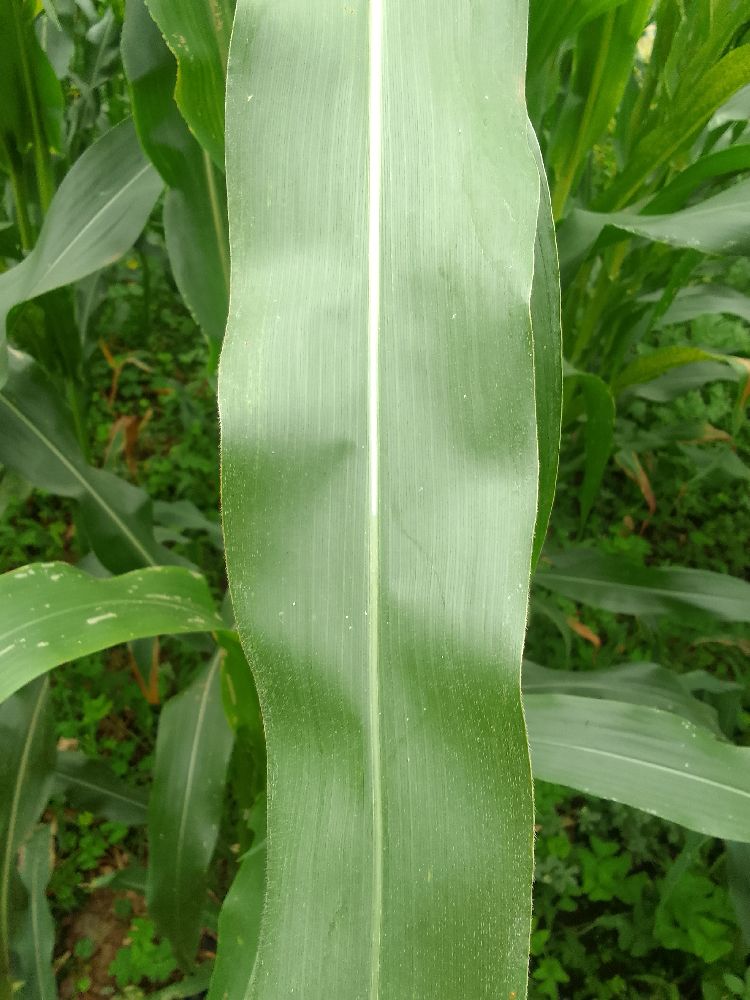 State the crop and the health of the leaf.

maize, healthy
